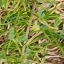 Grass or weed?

unstructured weed
